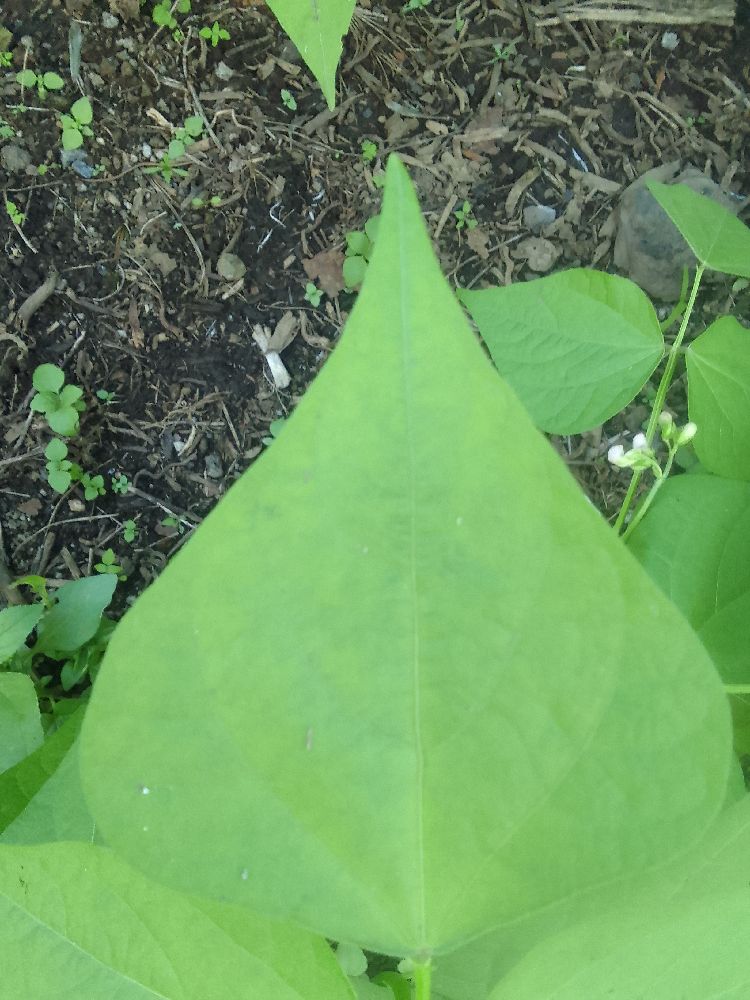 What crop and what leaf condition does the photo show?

common bean, healthy
